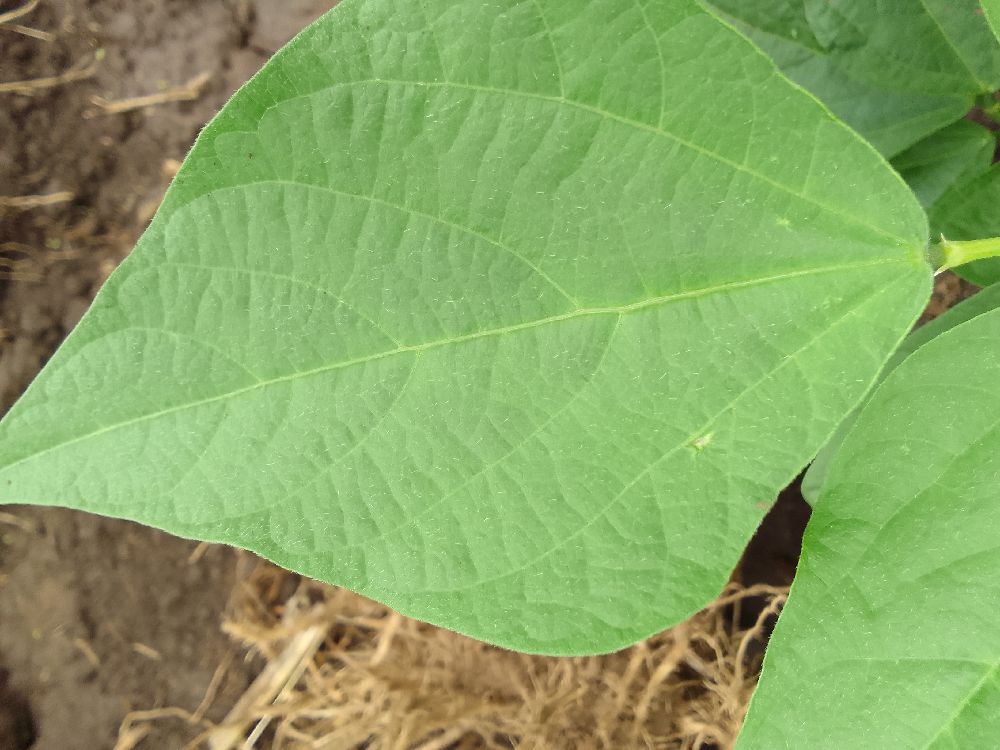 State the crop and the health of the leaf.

common bean, healthy
